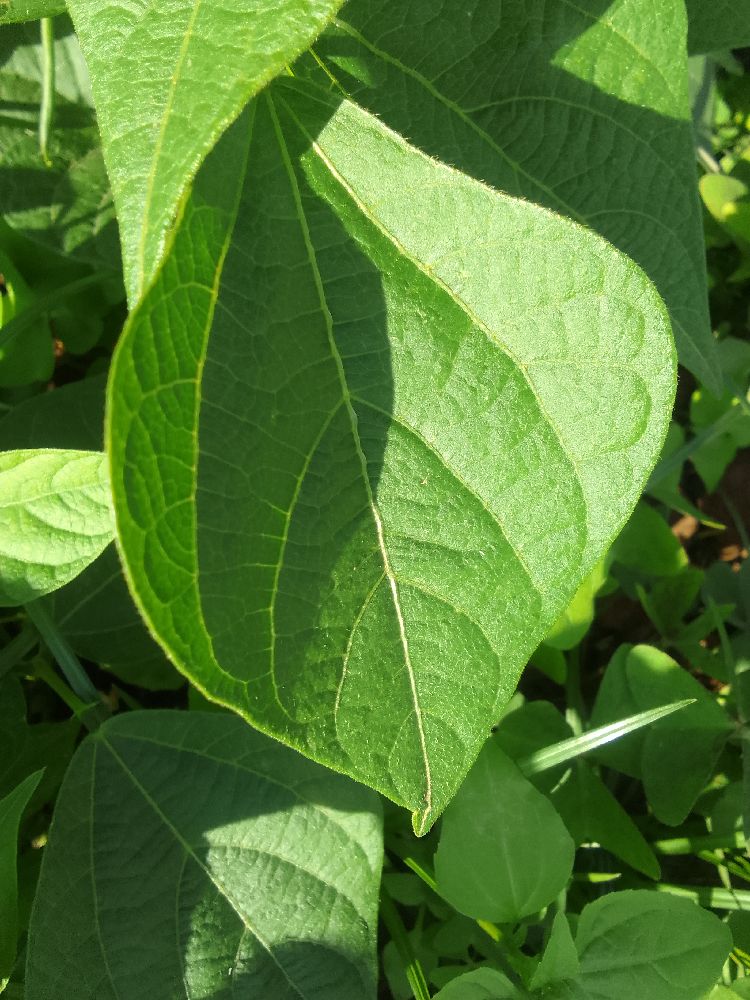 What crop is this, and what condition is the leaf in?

common bean, healthy
